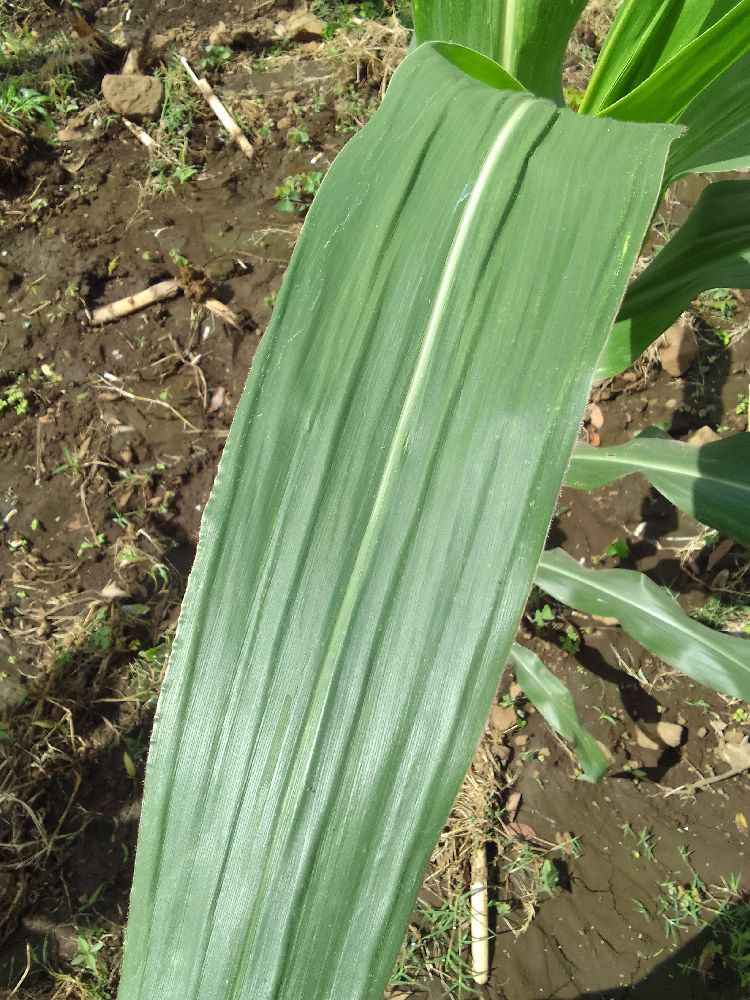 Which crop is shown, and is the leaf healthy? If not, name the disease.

maize, healthy
